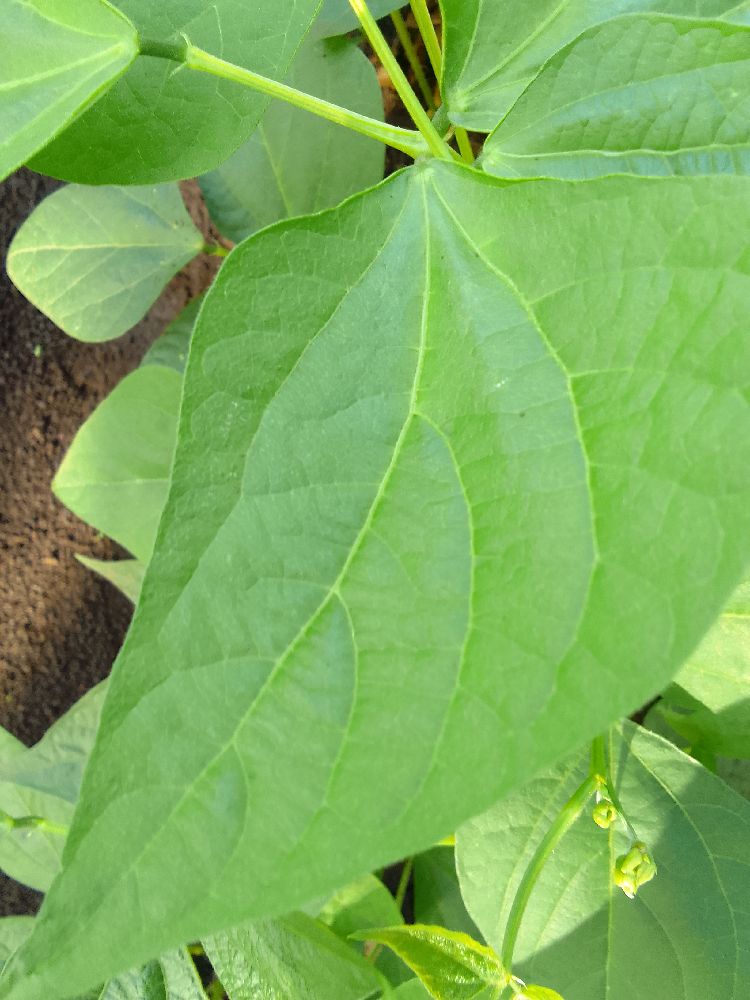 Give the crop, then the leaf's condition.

common bean, healthy
